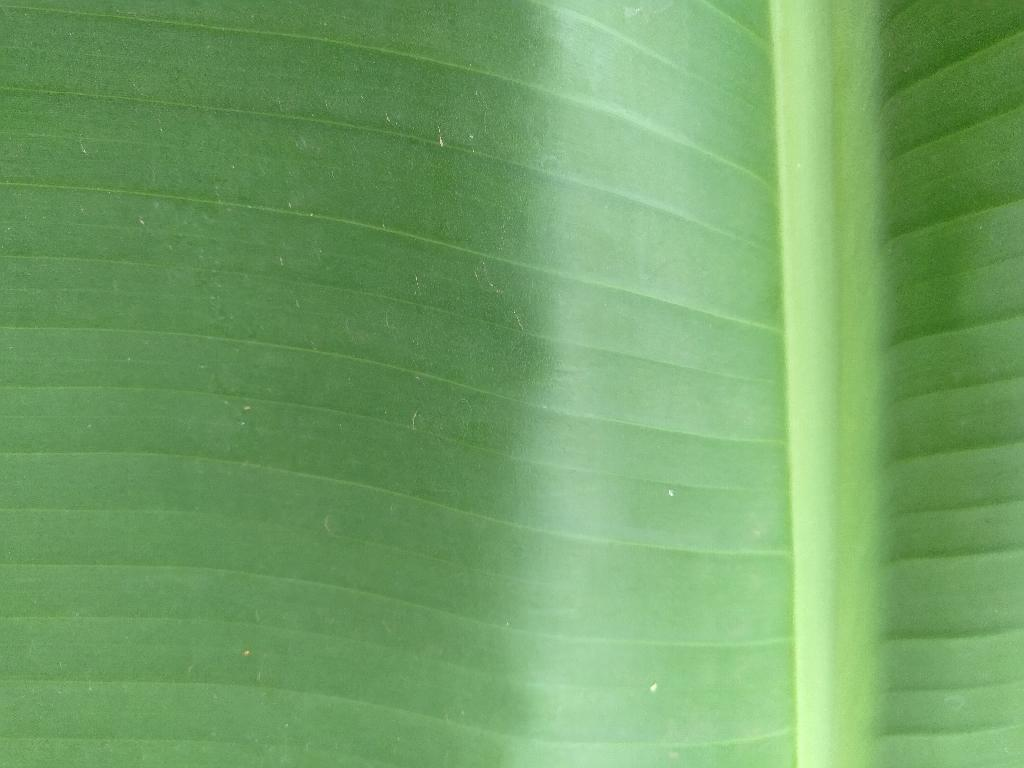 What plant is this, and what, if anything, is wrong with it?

banana, healthy
